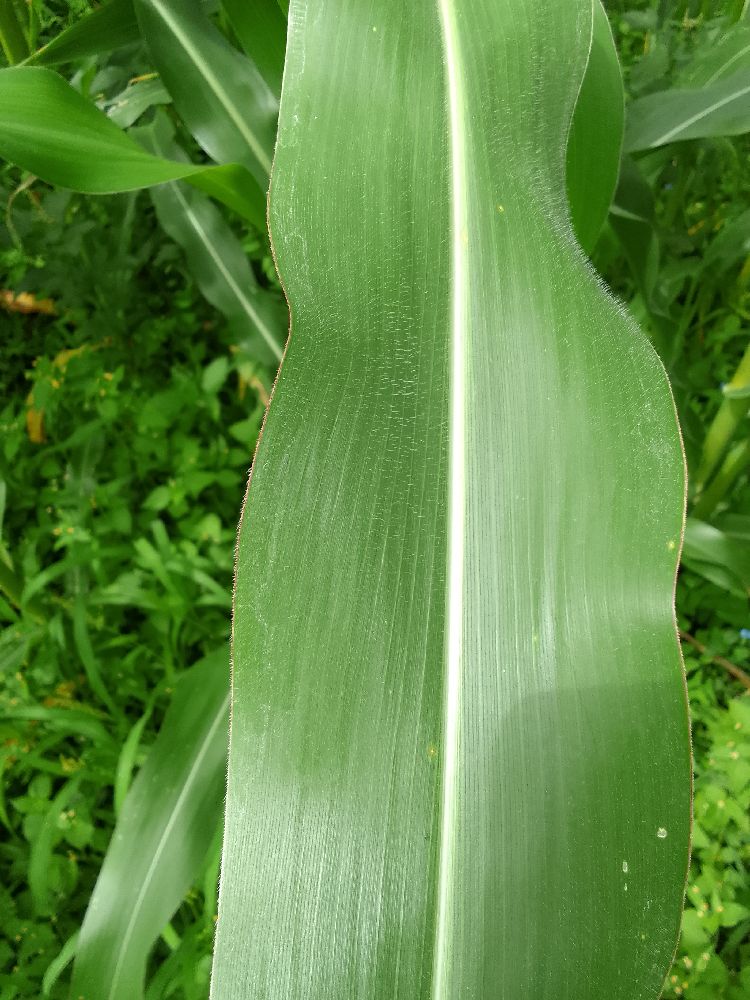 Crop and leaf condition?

maize, healthy
